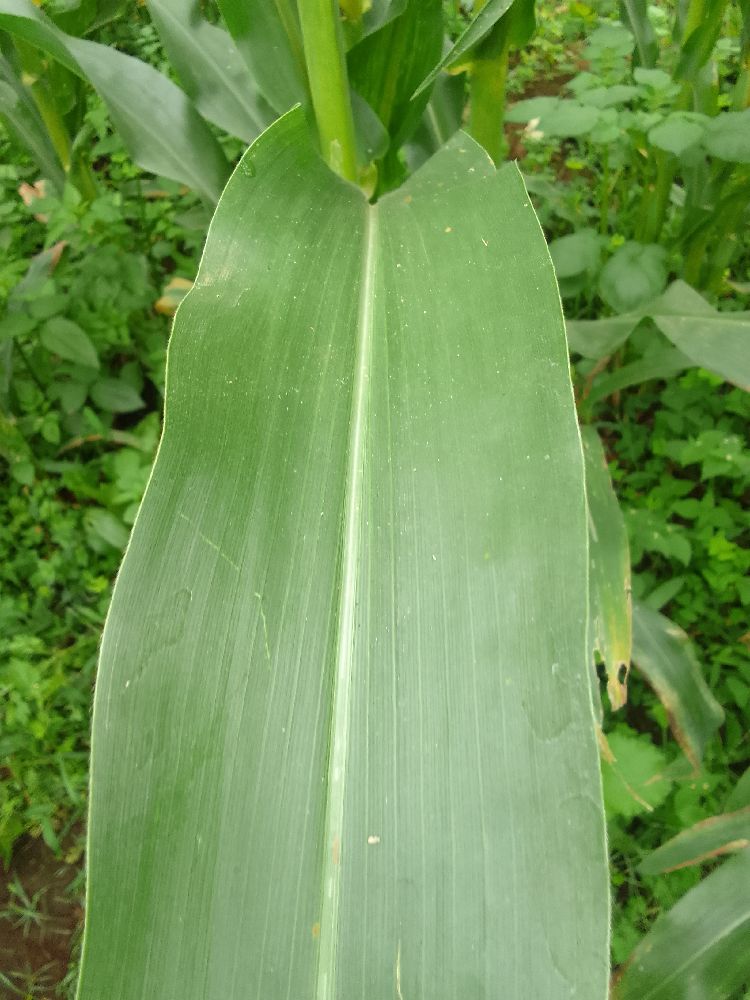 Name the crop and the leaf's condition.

maize, healthy
